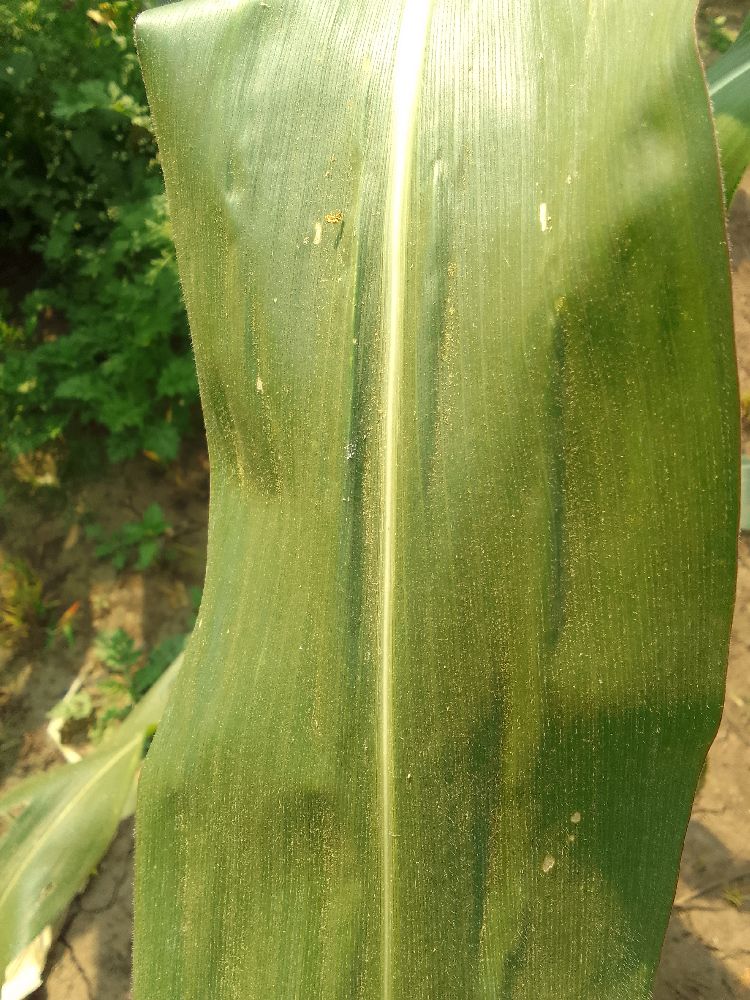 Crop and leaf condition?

maize, healthy
